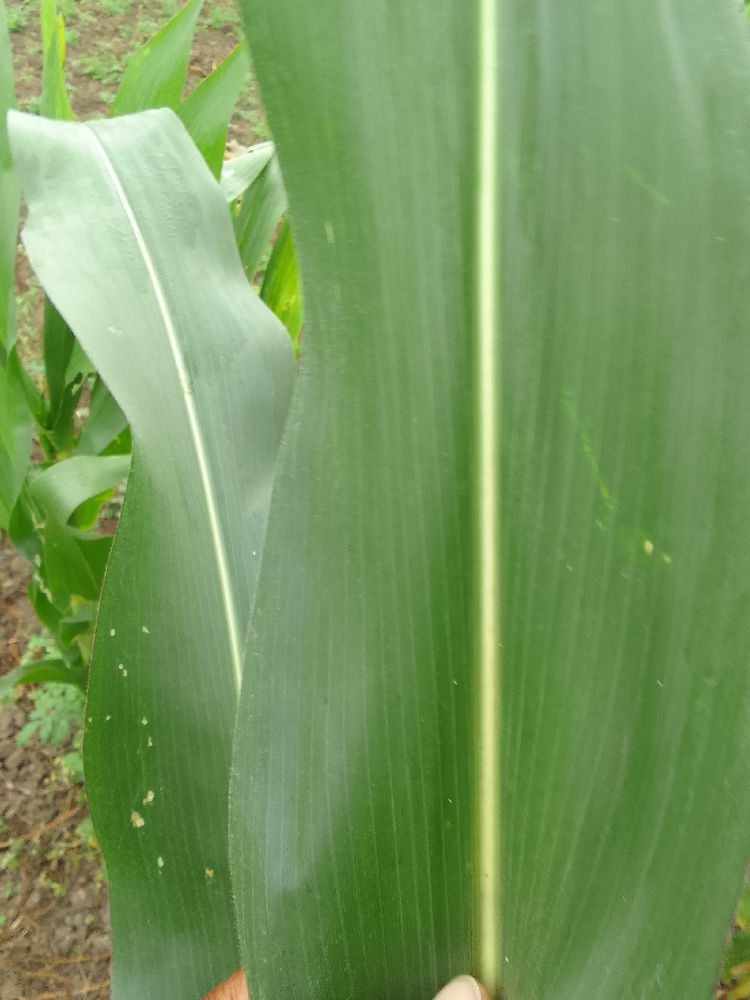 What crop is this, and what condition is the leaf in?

maize, healthy
